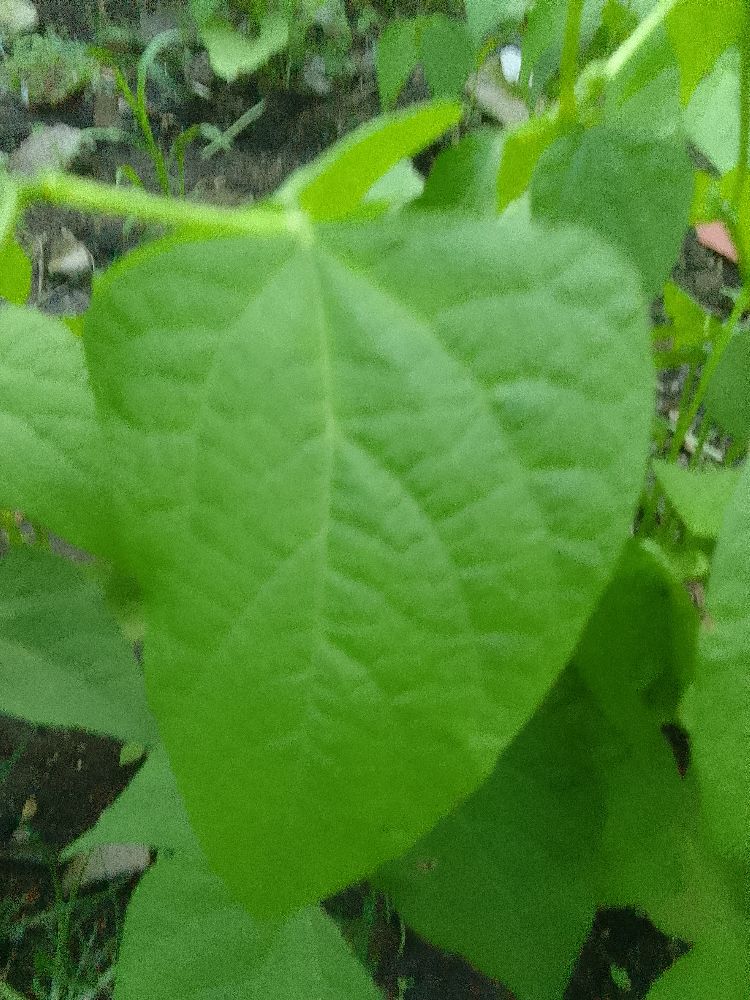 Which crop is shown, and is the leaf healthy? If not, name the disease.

common bean, healthy
